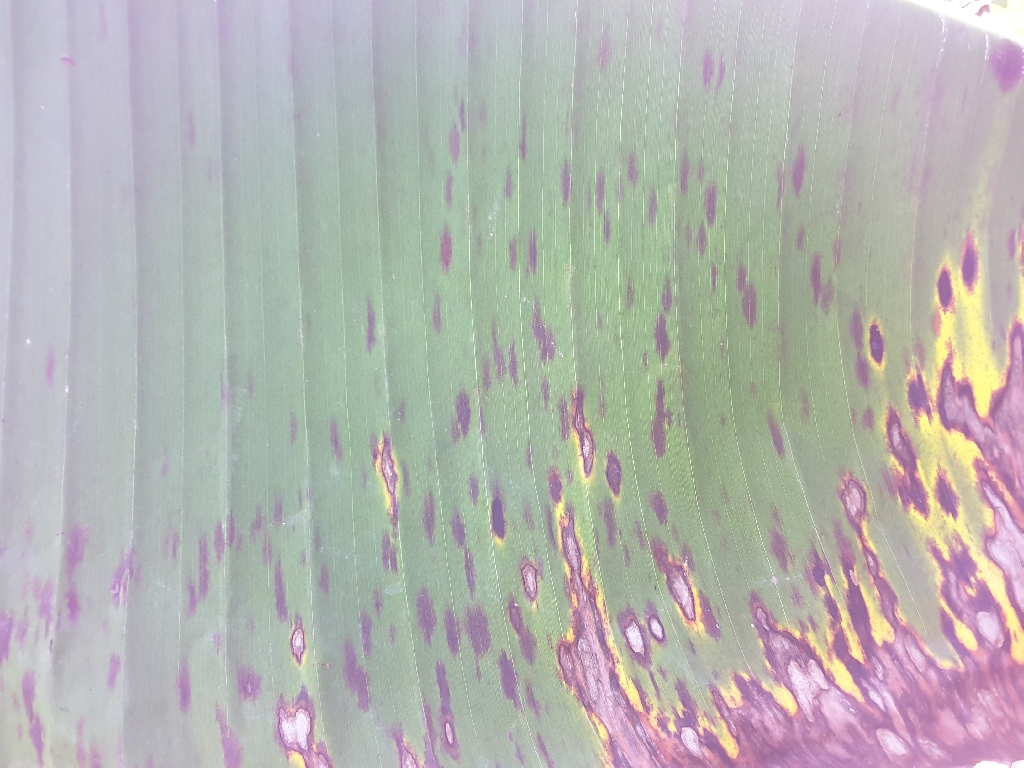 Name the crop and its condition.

banana, black sigatoka
